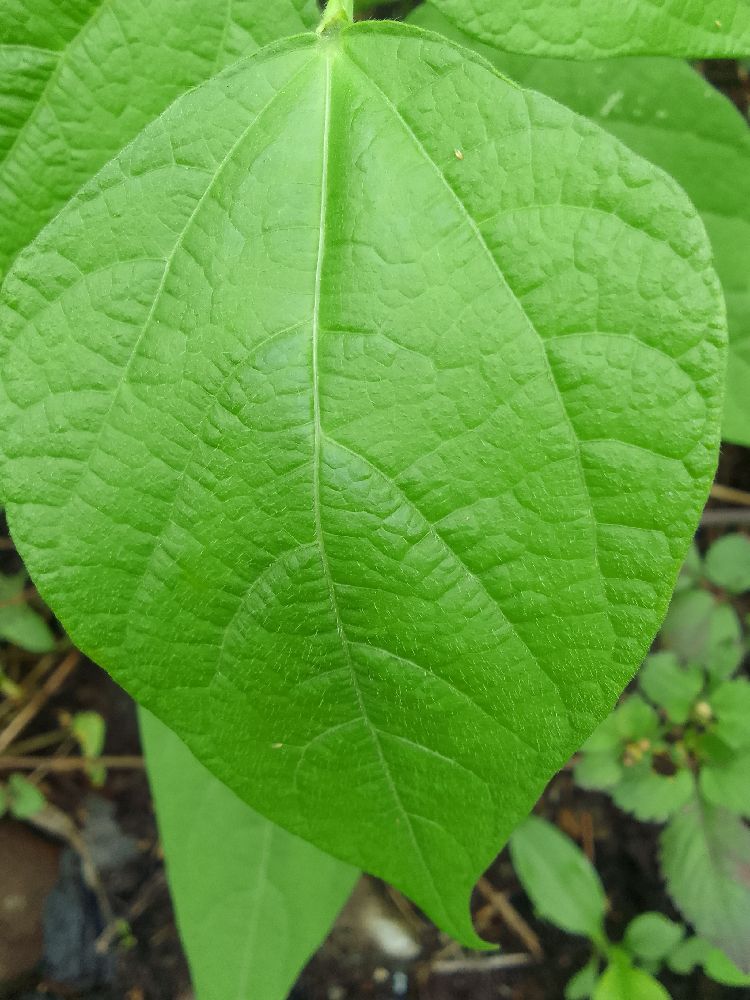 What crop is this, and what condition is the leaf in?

common bean, healthy
